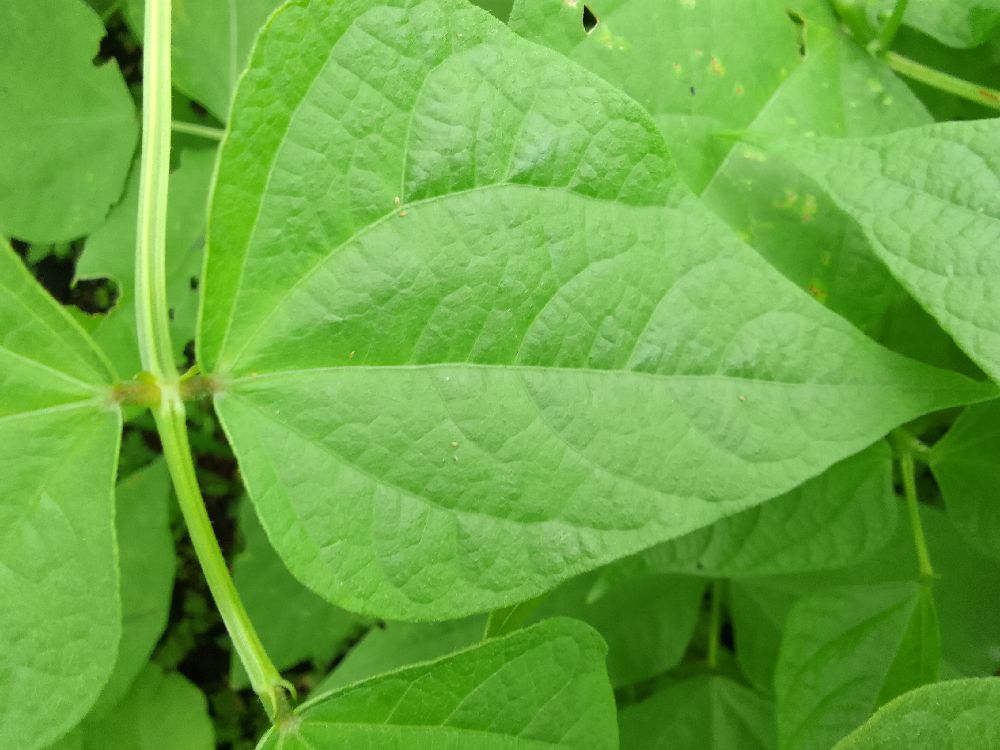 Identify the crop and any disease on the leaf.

common bean, healthy
